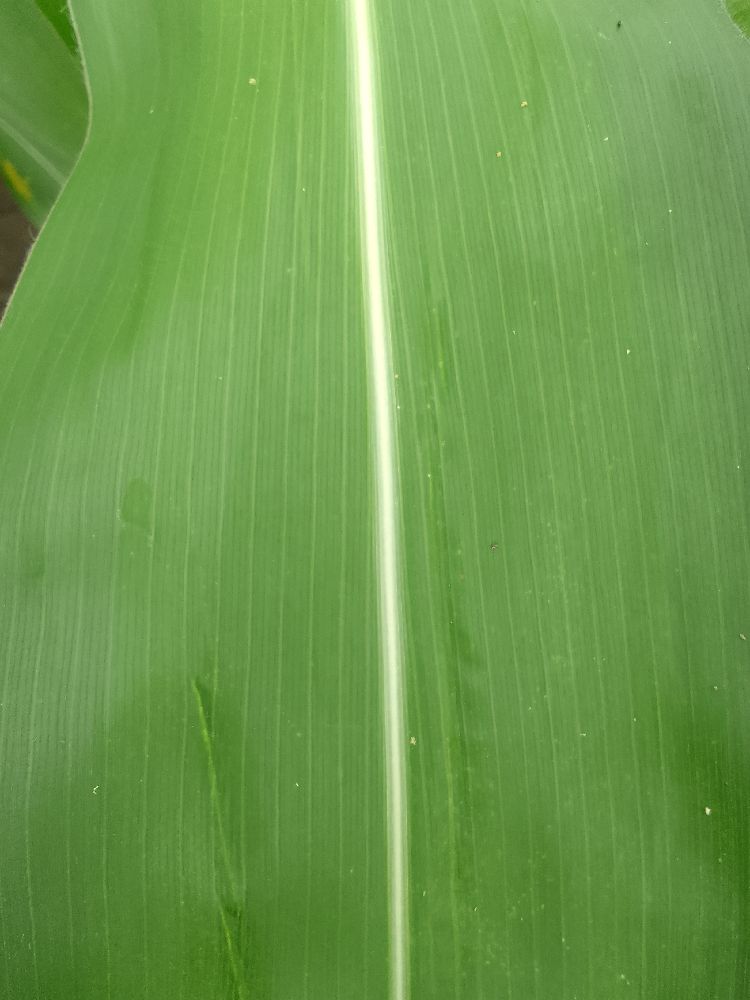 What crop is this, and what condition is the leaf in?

maize, healthy
